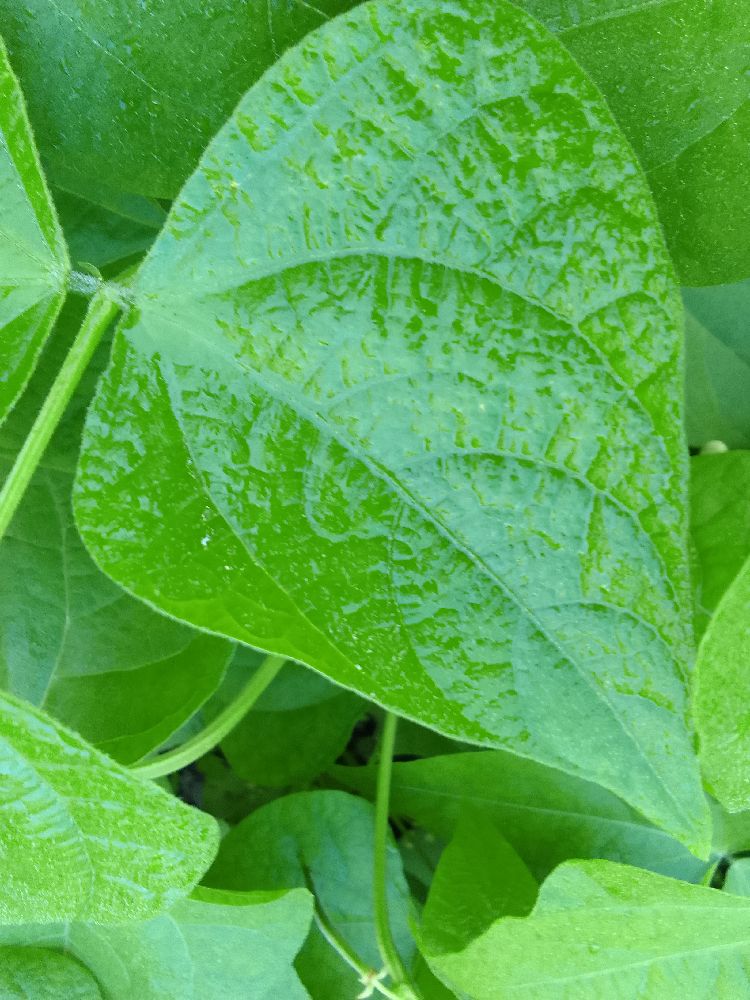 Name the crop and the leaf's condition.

common bean, healthy
